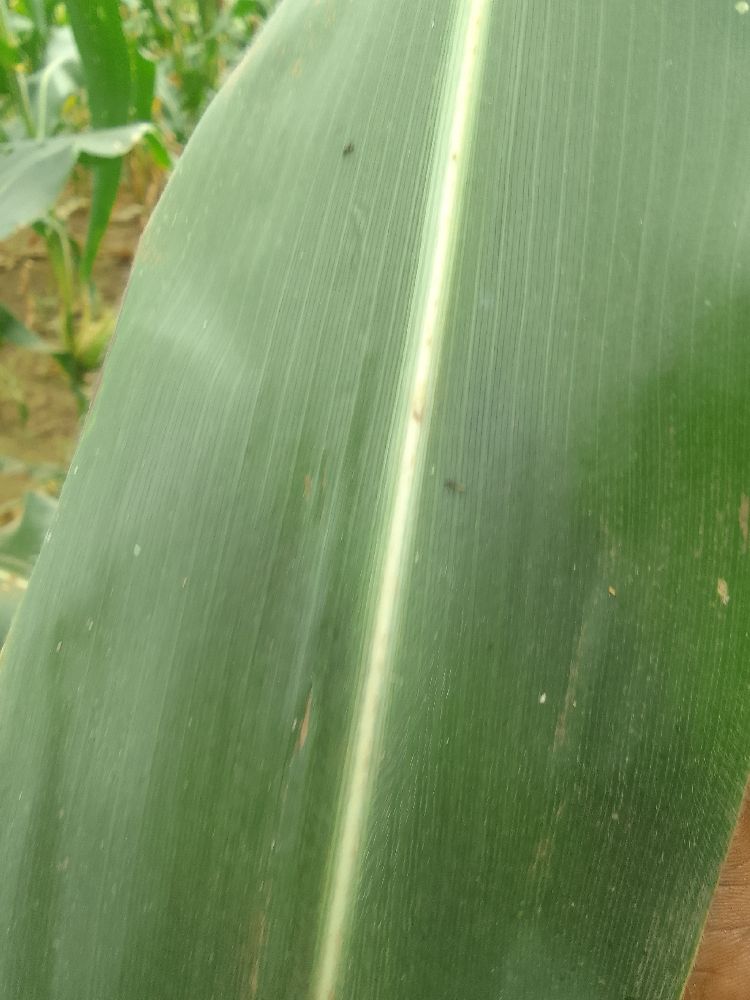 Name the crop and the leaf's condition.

maize, healthy
